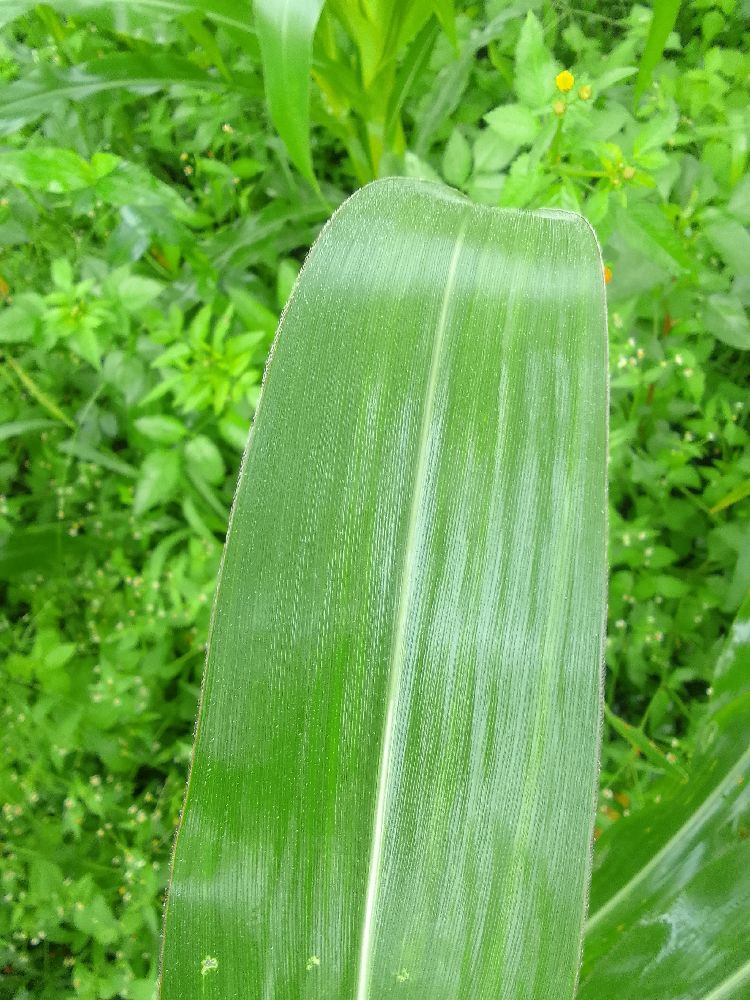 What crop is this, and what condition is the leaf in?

maize, healthy
